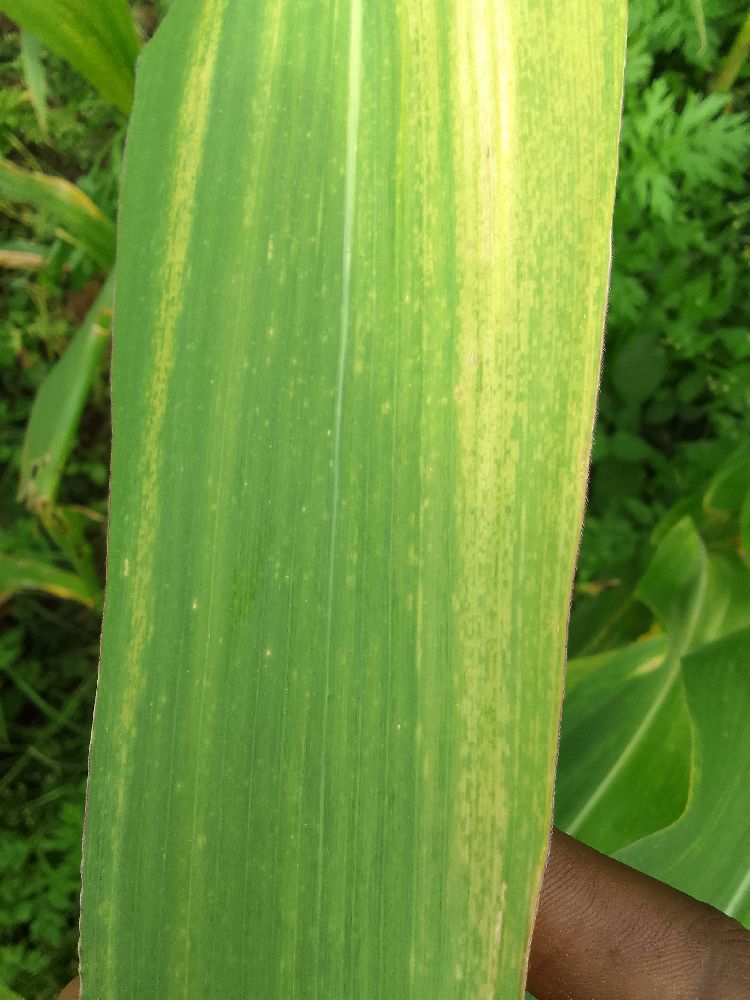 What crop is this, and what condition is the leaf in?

maize, maize lethal necrosis
